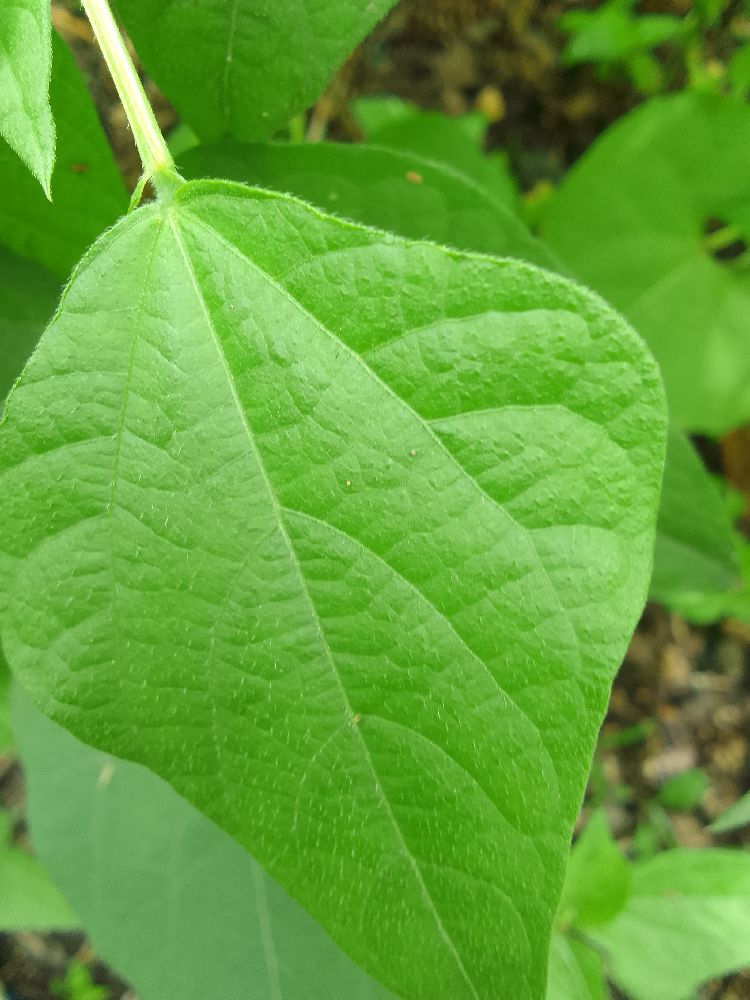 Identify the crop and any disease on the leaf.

common bean, healthy
